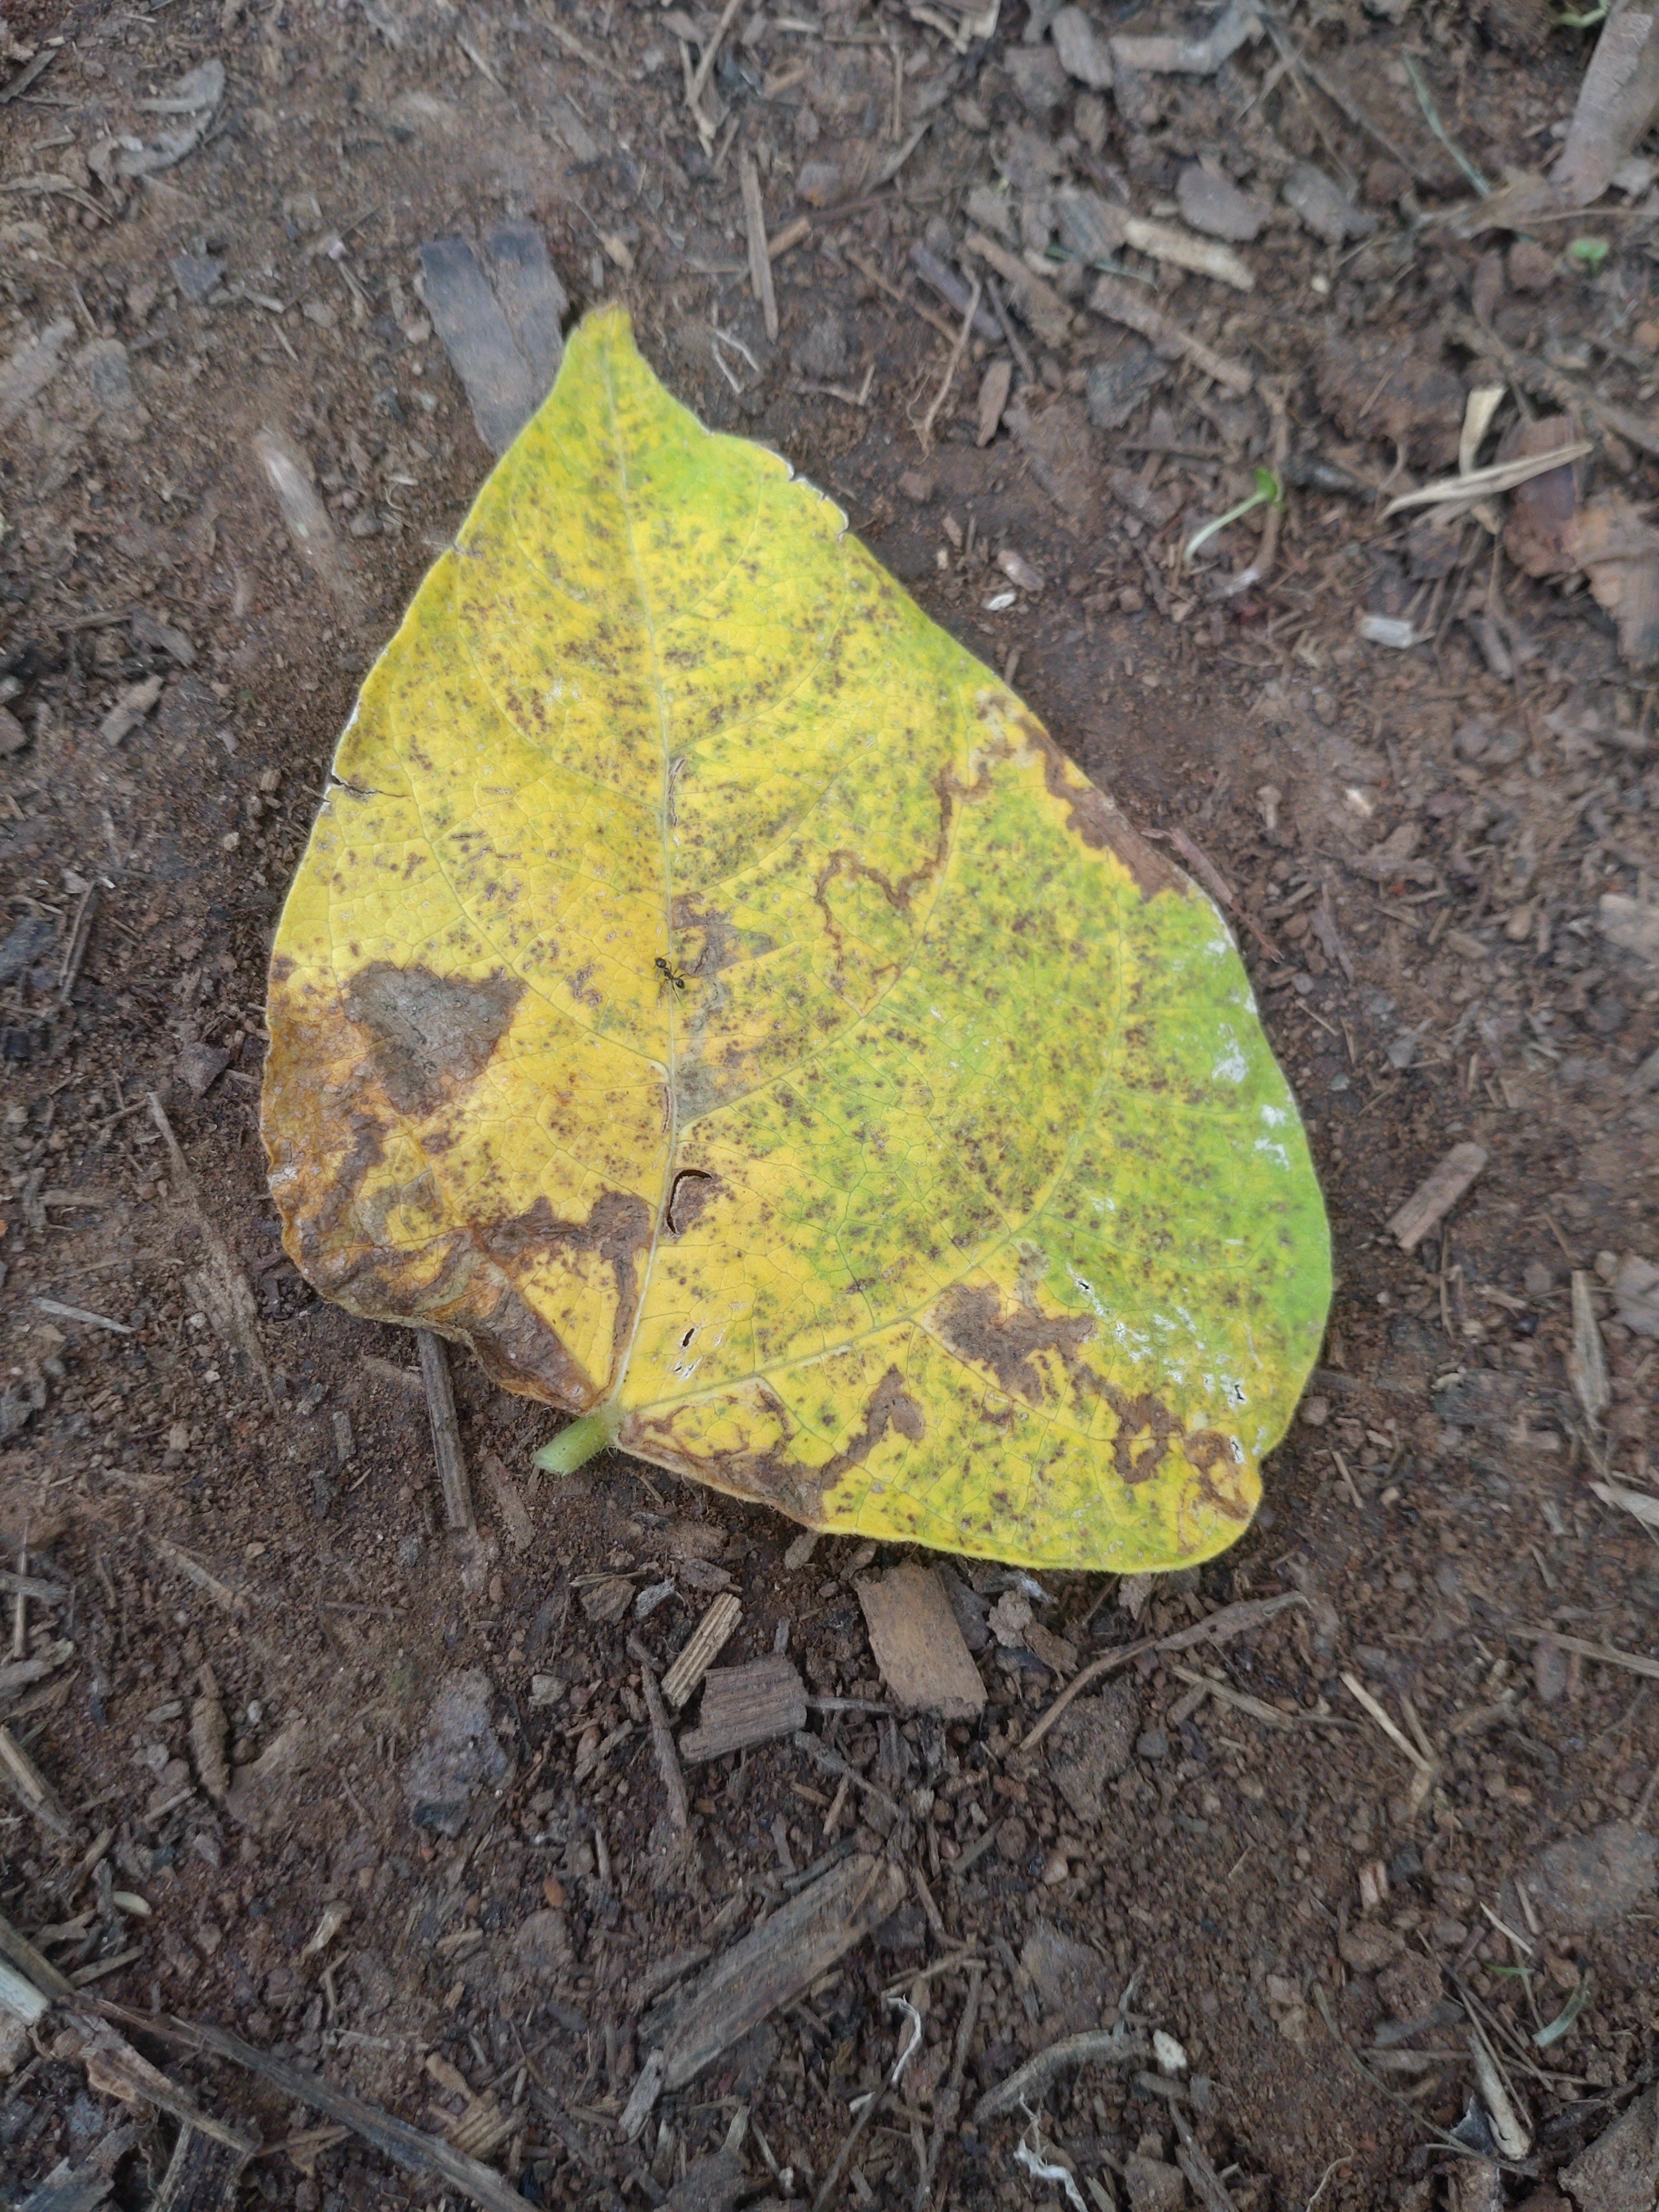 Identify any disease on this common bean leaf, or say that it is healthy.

anthracnose
